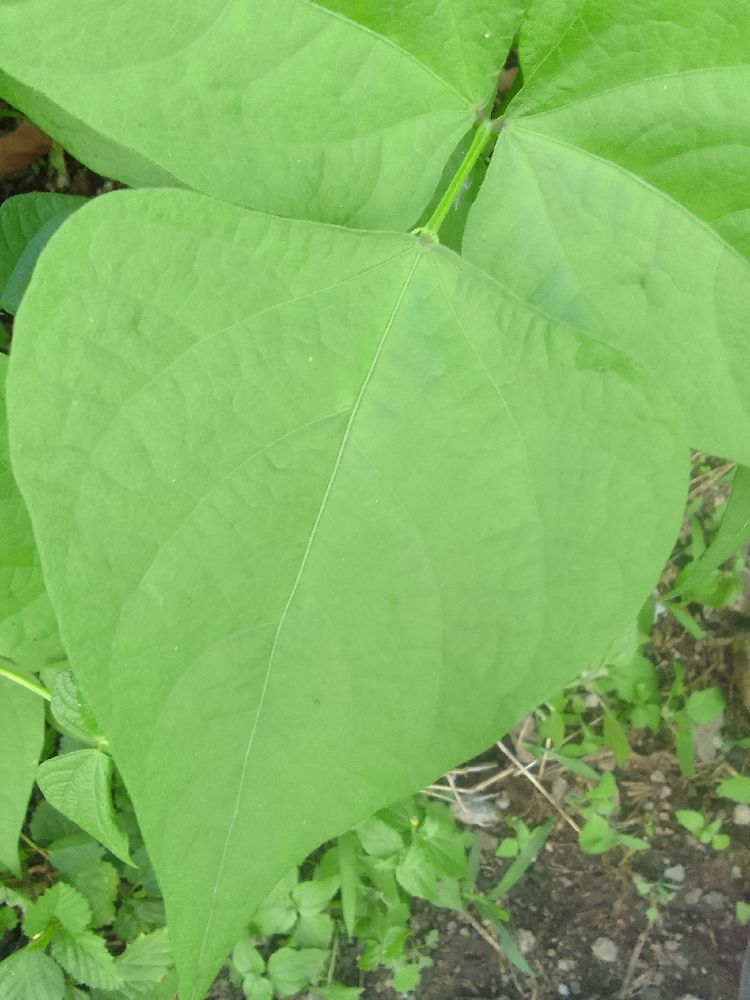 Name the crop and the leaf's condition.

common bean, healthy
